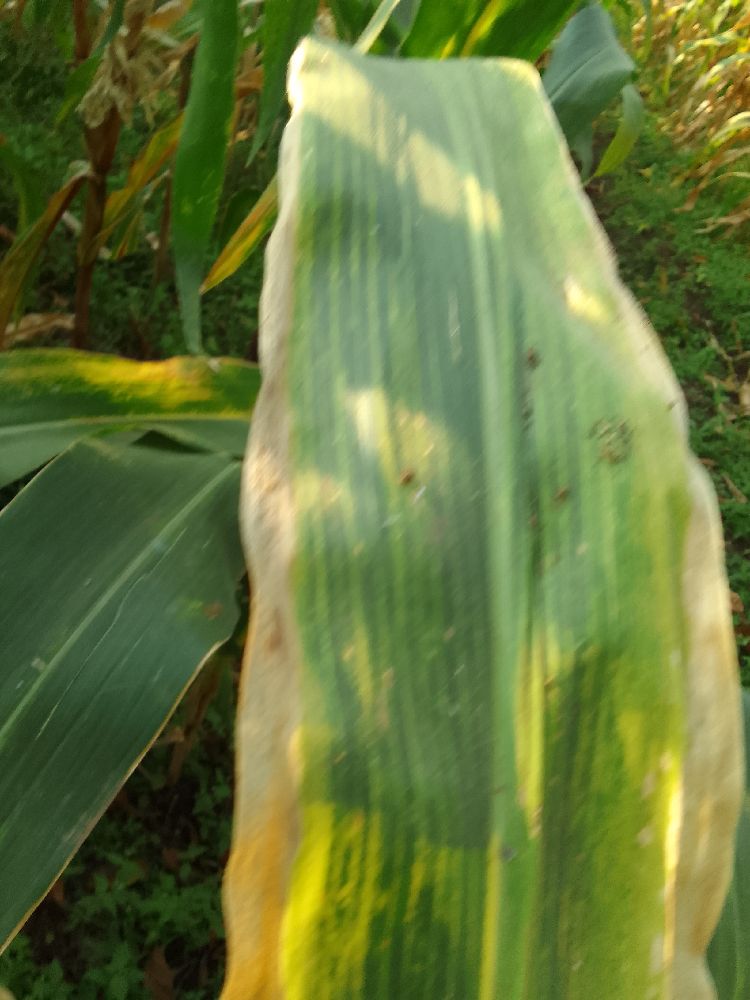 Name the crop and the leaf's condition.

maize, maize lethal necrosis
